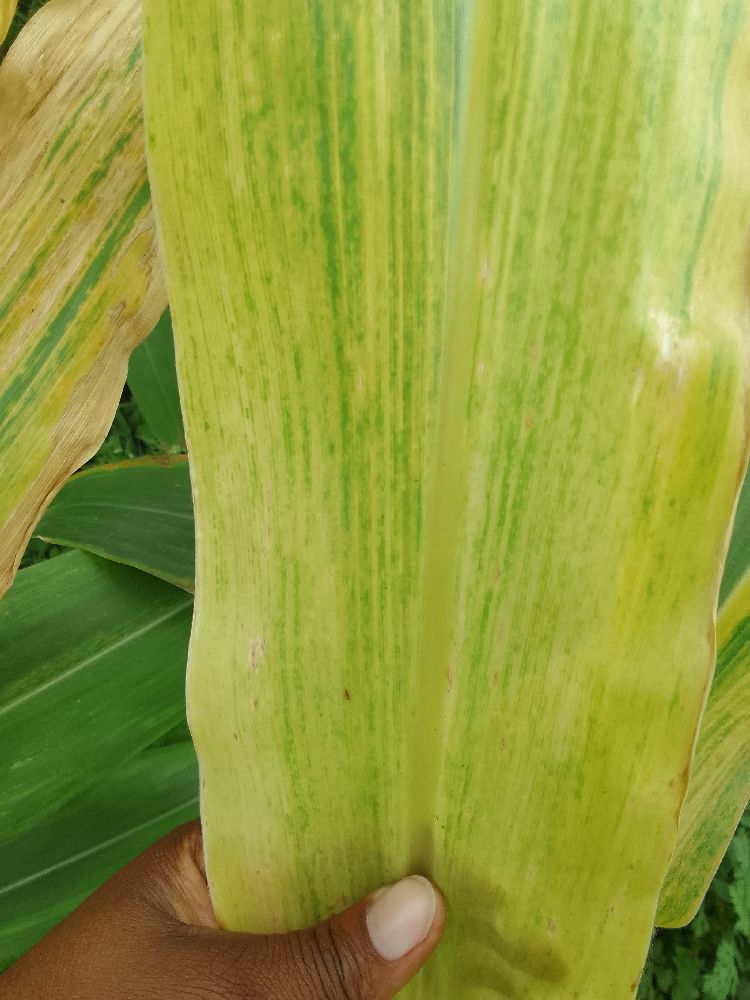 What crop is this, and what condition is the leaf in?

maize, maize lethal necrosis
